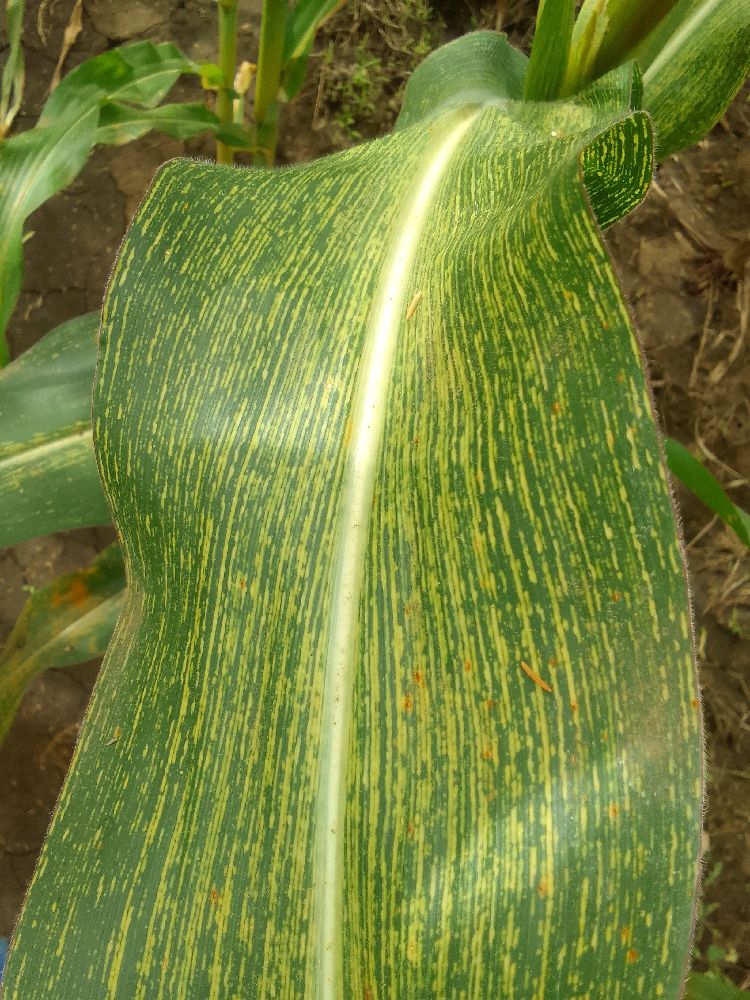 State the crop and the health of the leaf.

maize, maize streak virus
